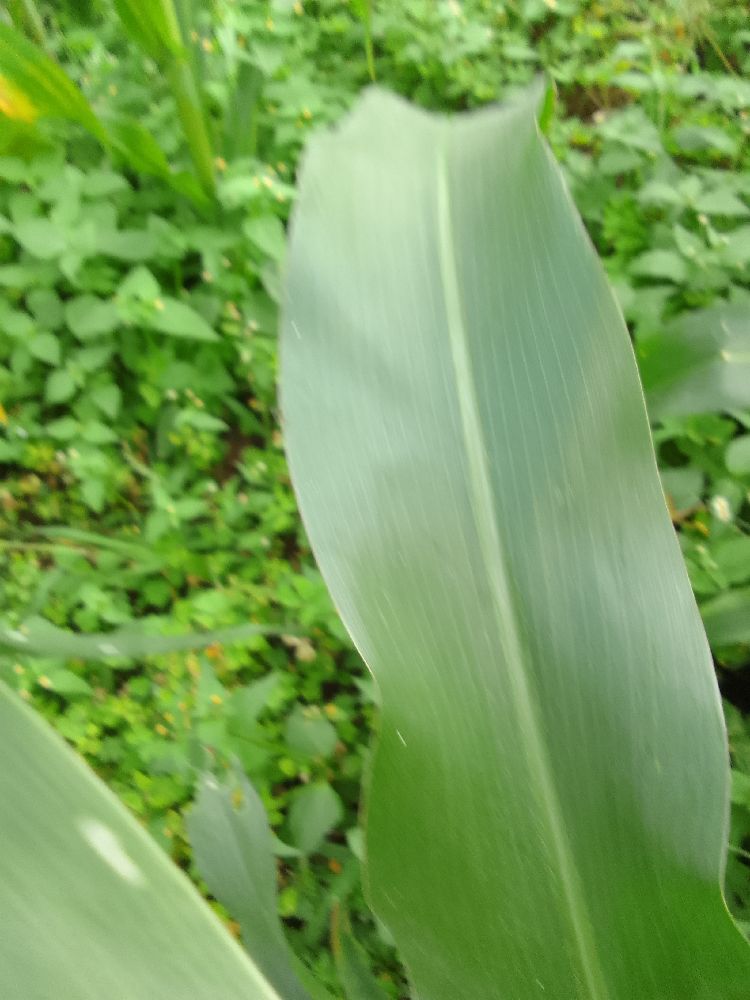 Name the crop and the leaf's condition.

maize, healthy
